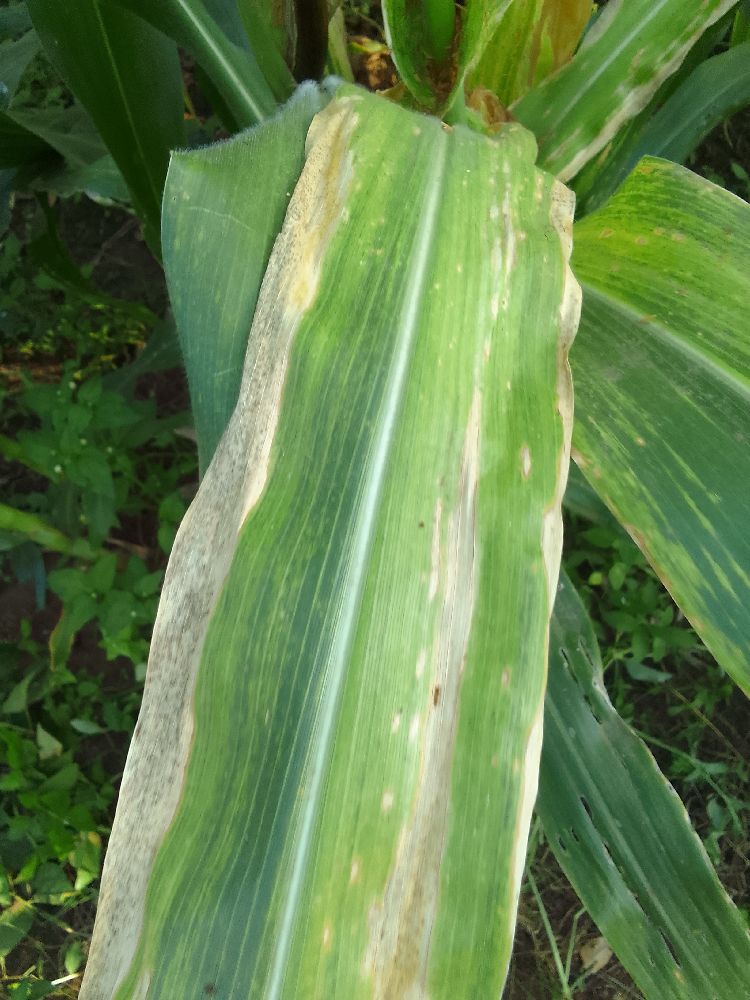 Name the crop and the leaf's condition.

maize, maize lethal necrosis
